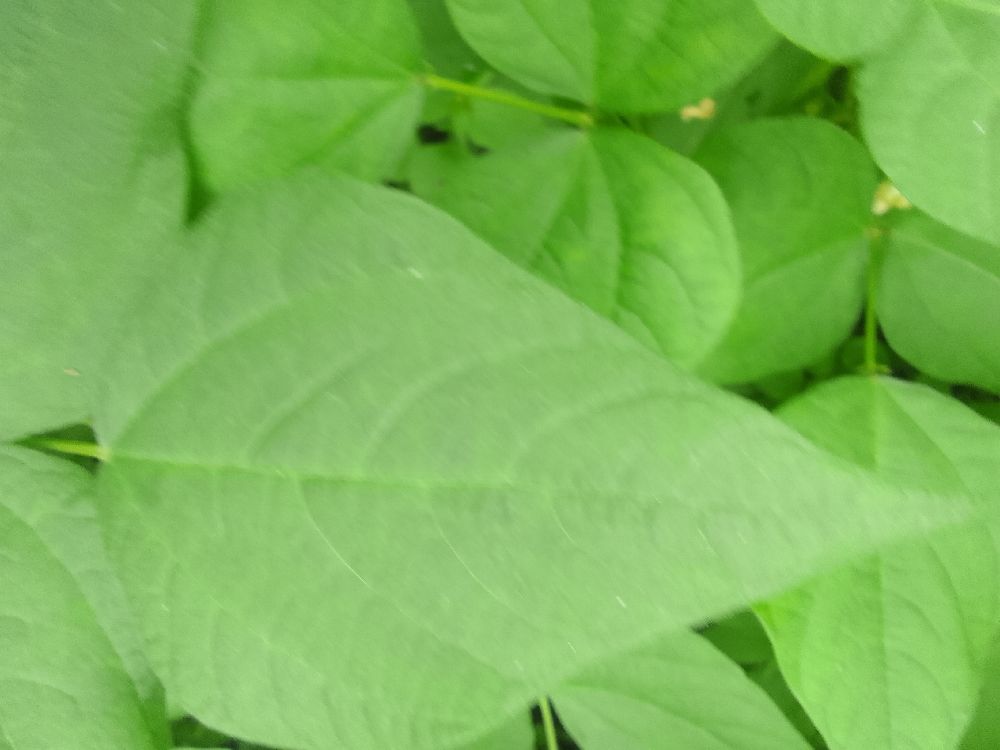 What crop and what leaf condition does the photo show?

common bean, healthy
